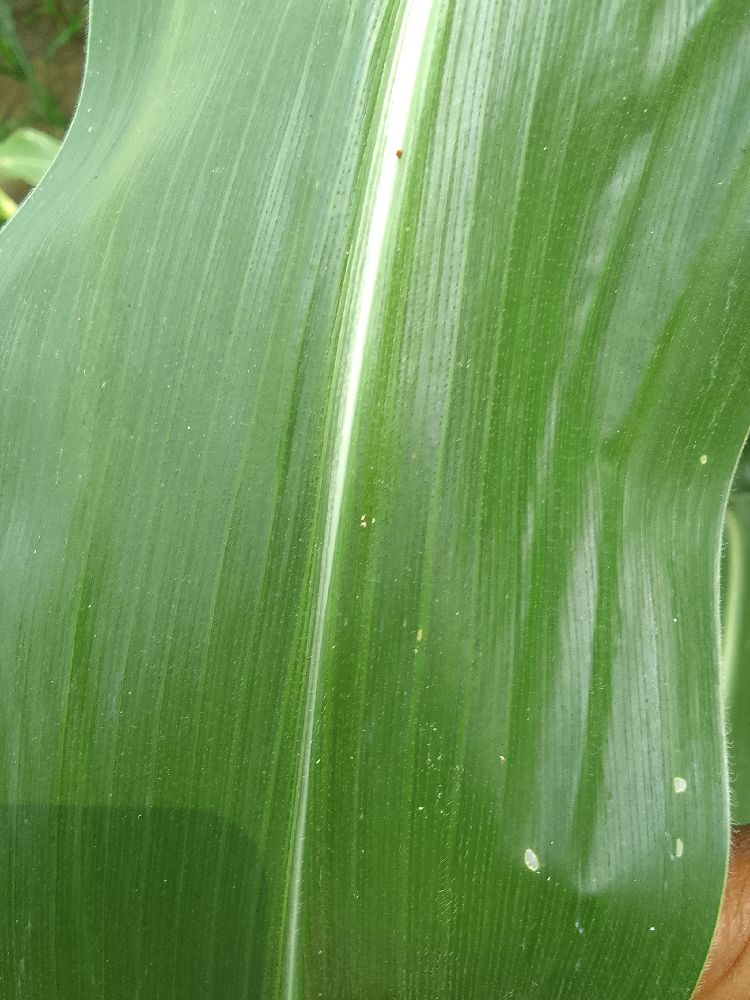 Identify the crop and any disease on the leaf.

maize, healthy
